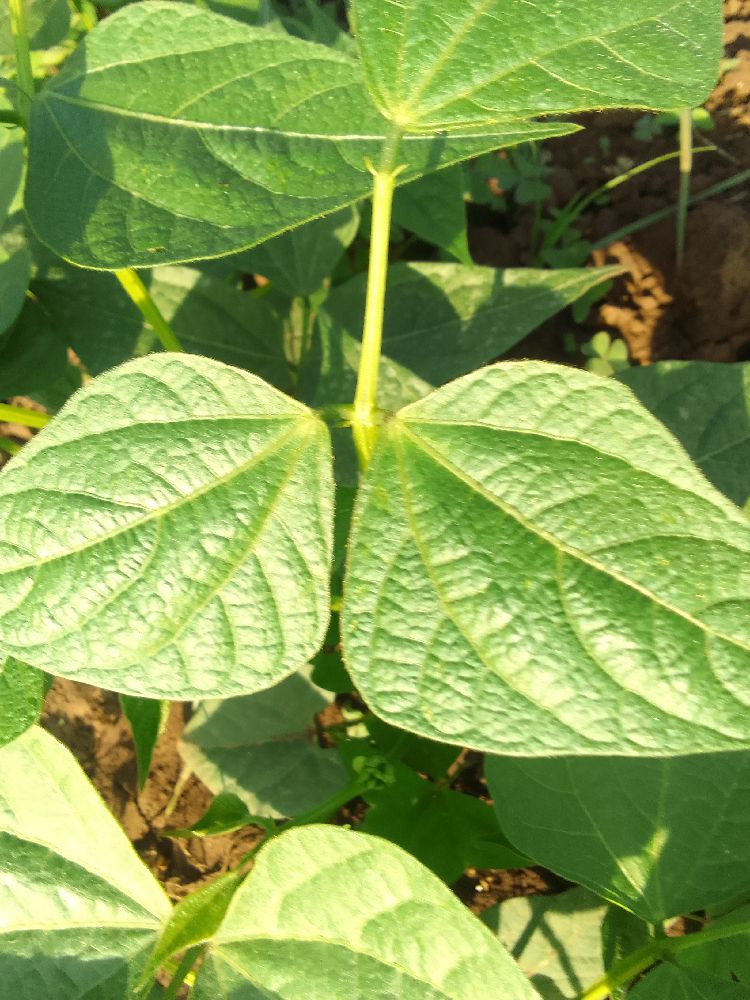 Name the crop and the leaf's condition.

common bean, healthy
